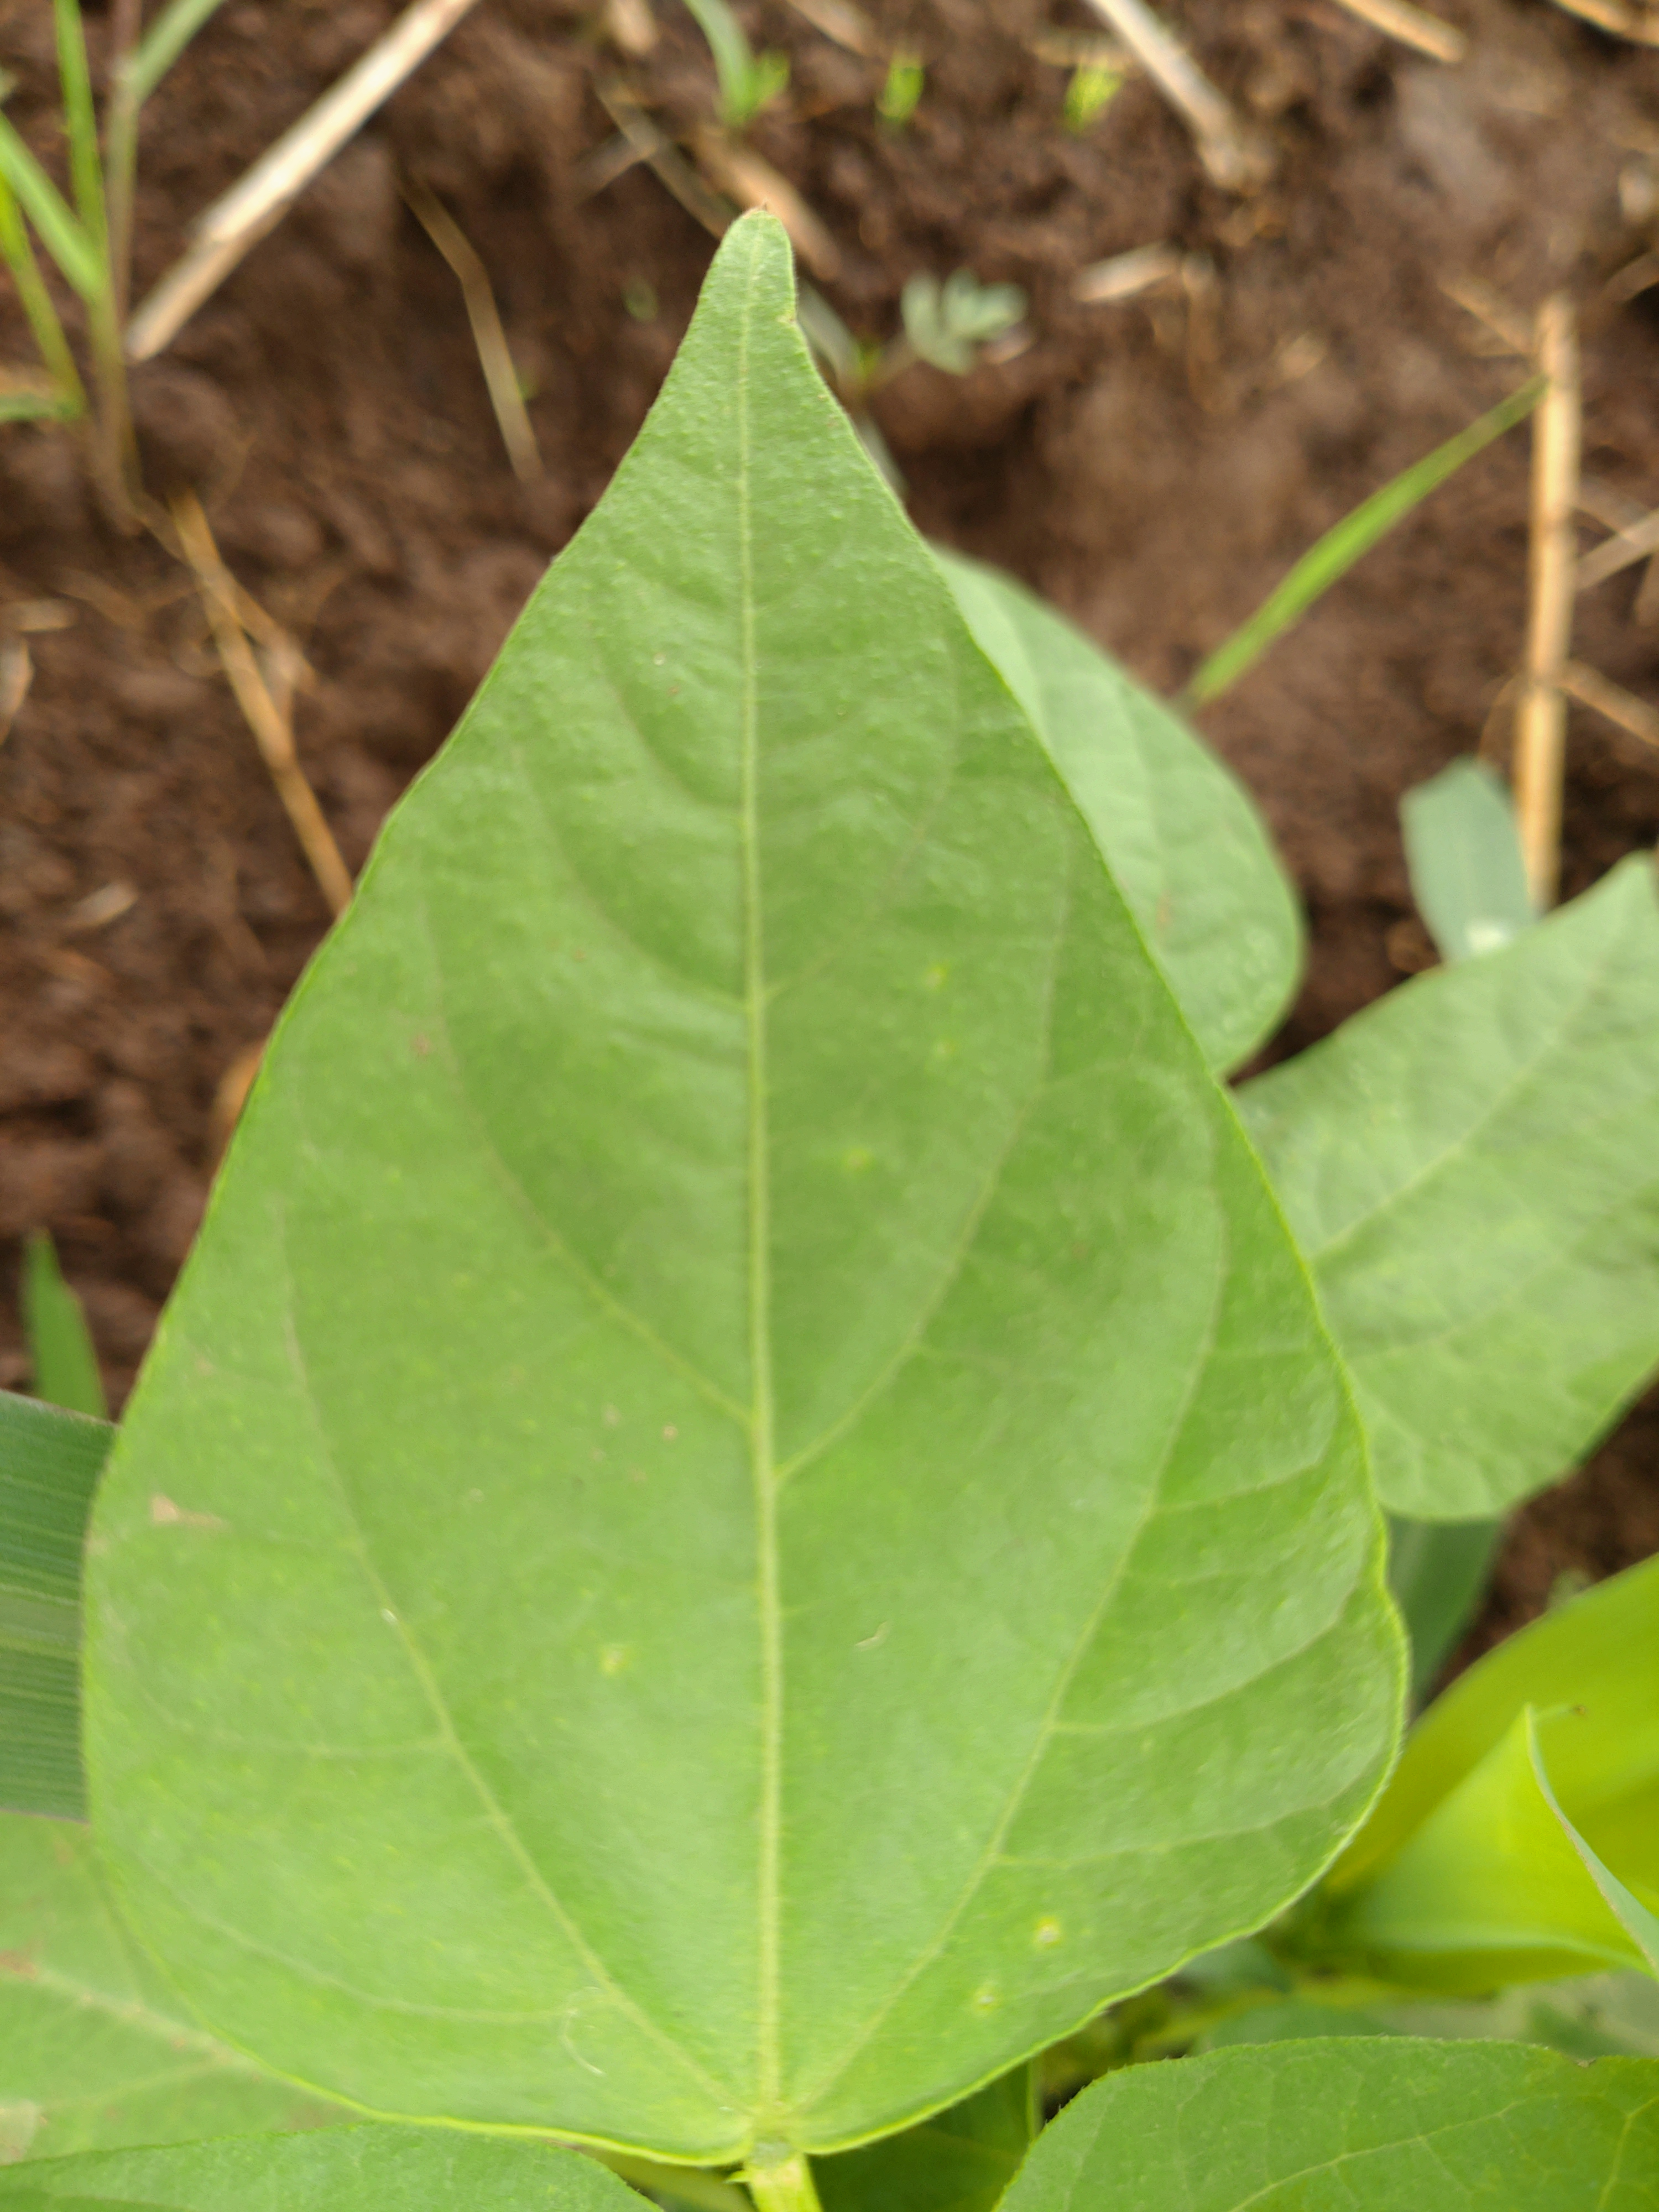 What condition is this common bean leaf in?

healthy
